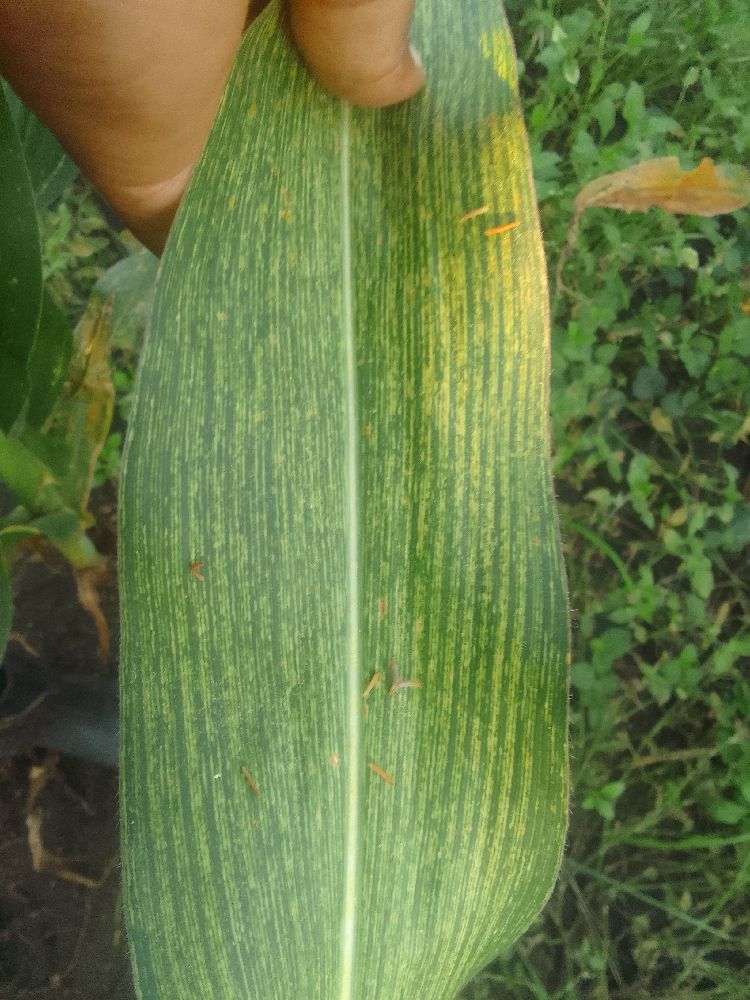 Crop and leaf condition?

maize, maize streak virus
